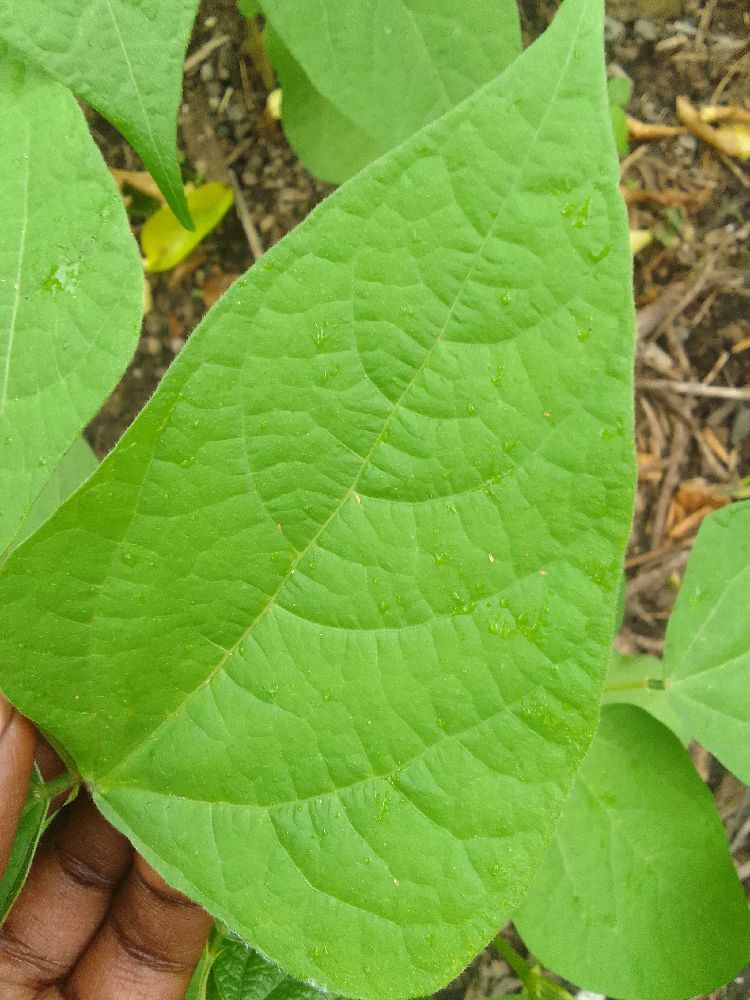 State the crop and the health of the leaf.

common bean, healthy
